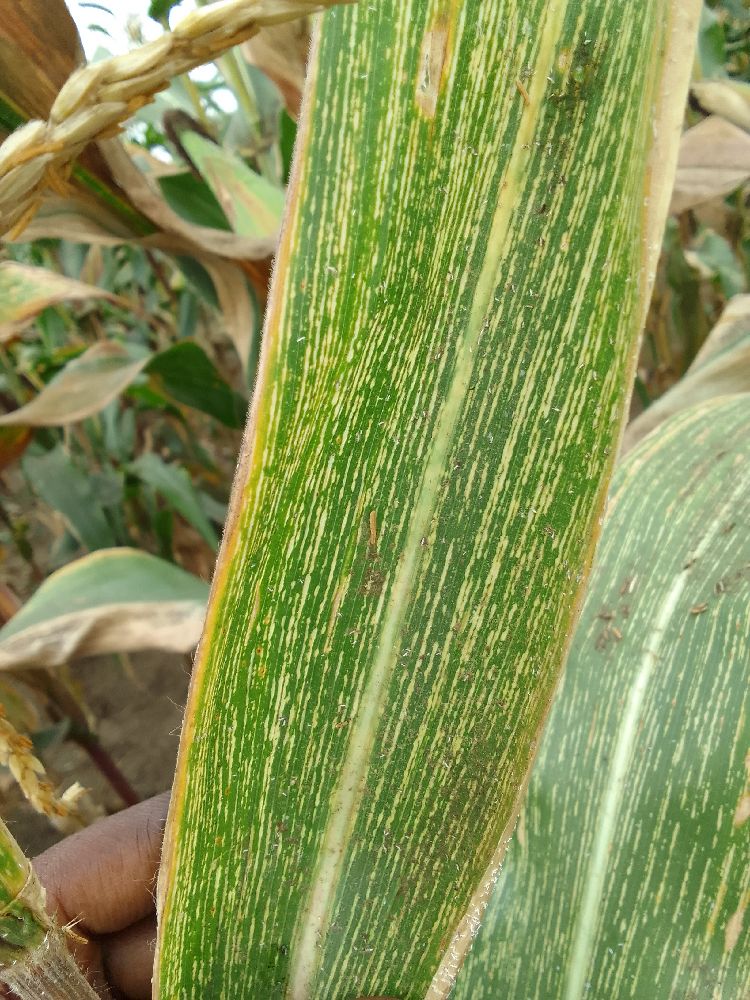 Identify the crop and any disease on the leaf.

maize, maize streak virus
